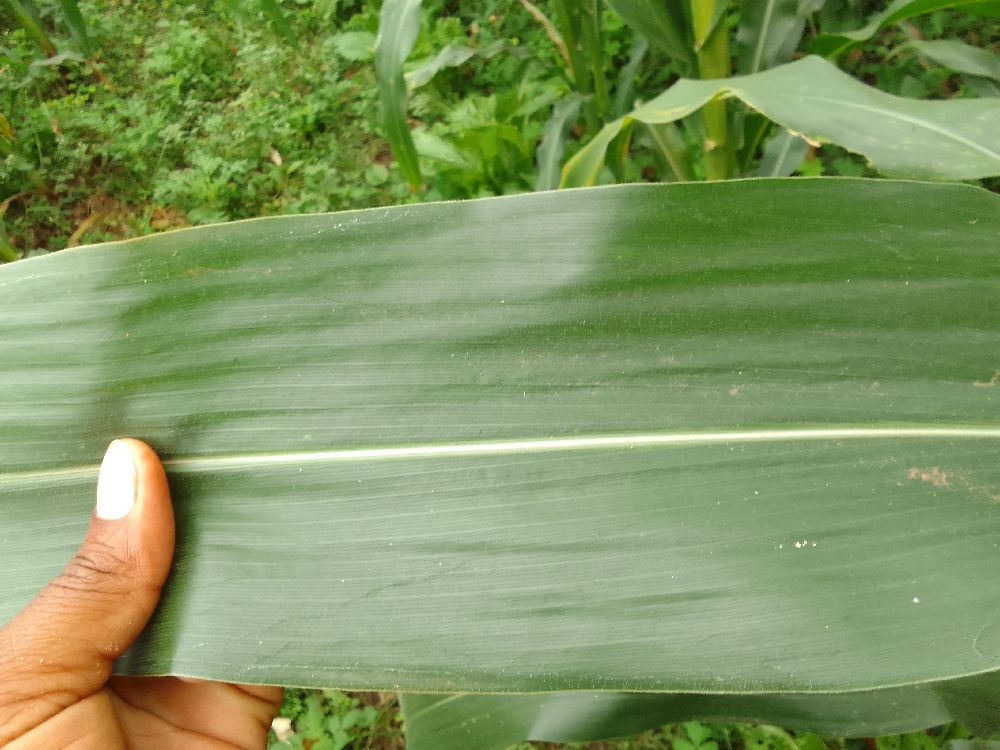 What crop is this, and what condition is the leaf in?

maize, healthy
